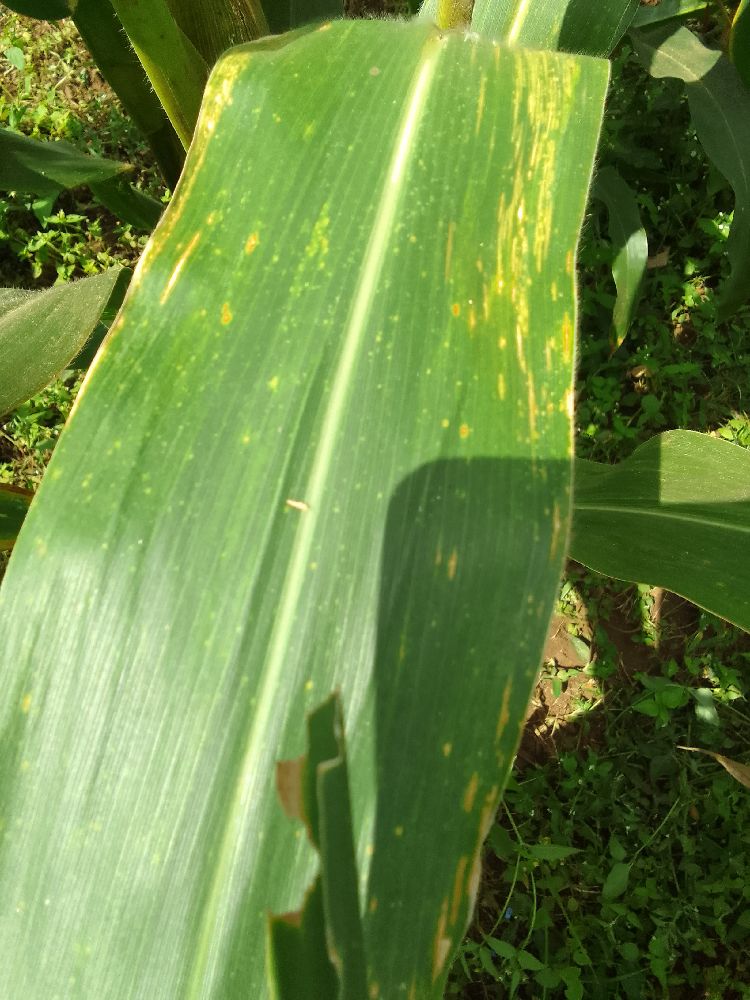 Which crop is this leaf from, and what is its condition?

maize, maize lethal necrosis
